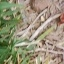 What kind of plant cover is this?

grass
